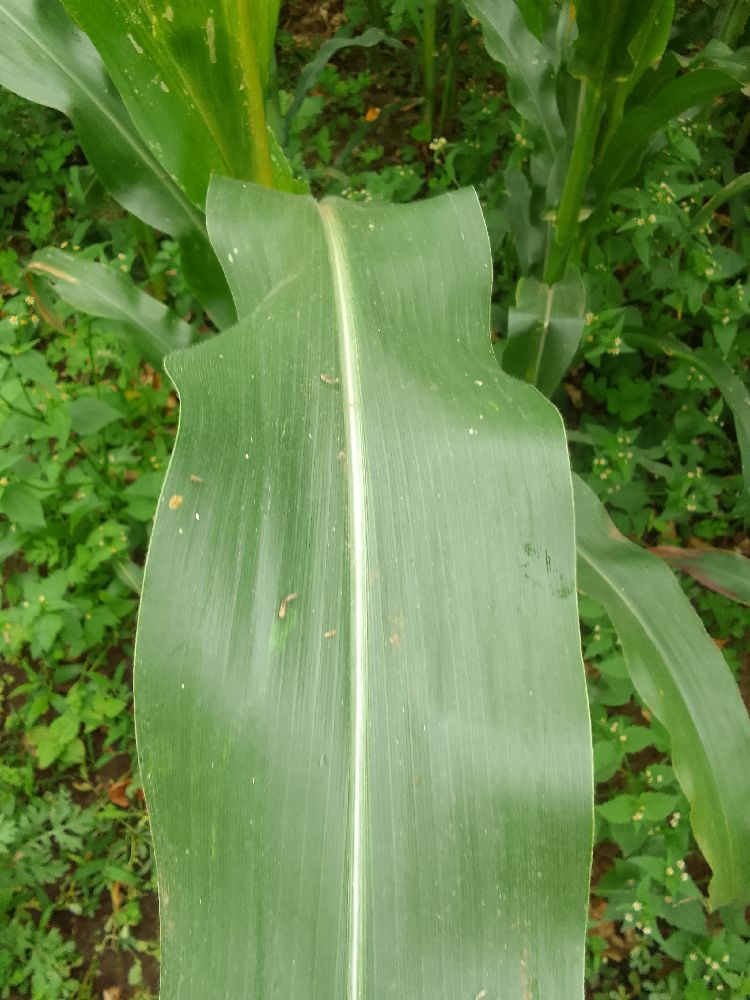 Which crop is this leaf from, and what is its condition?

maize, healthy
